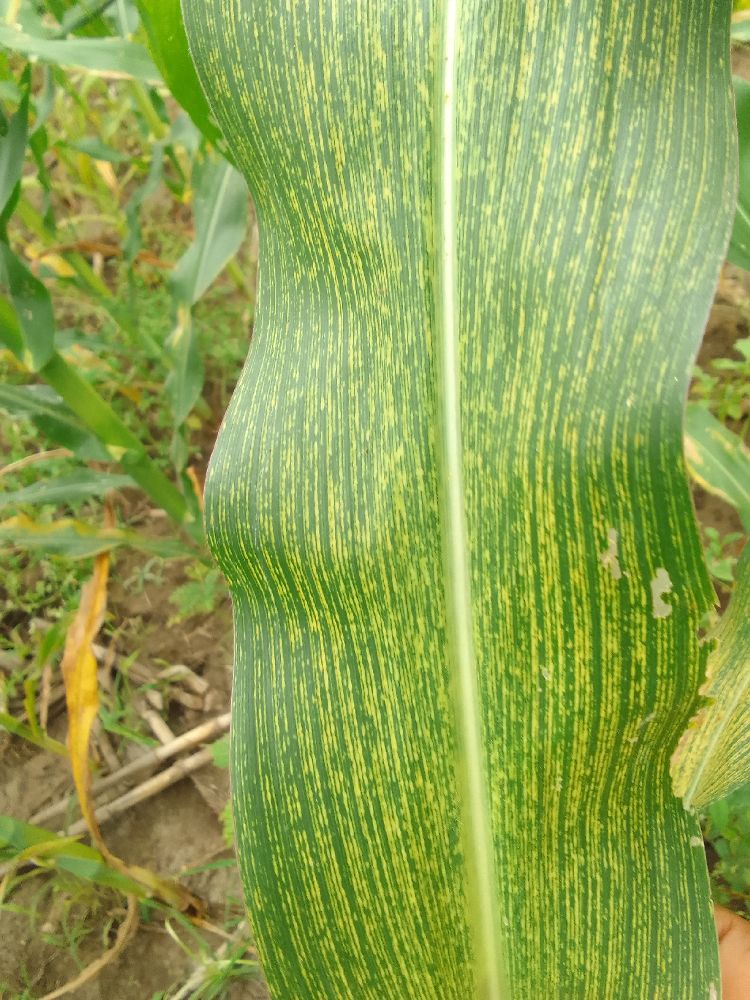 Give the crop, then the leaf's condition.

maize, maize streak virus
